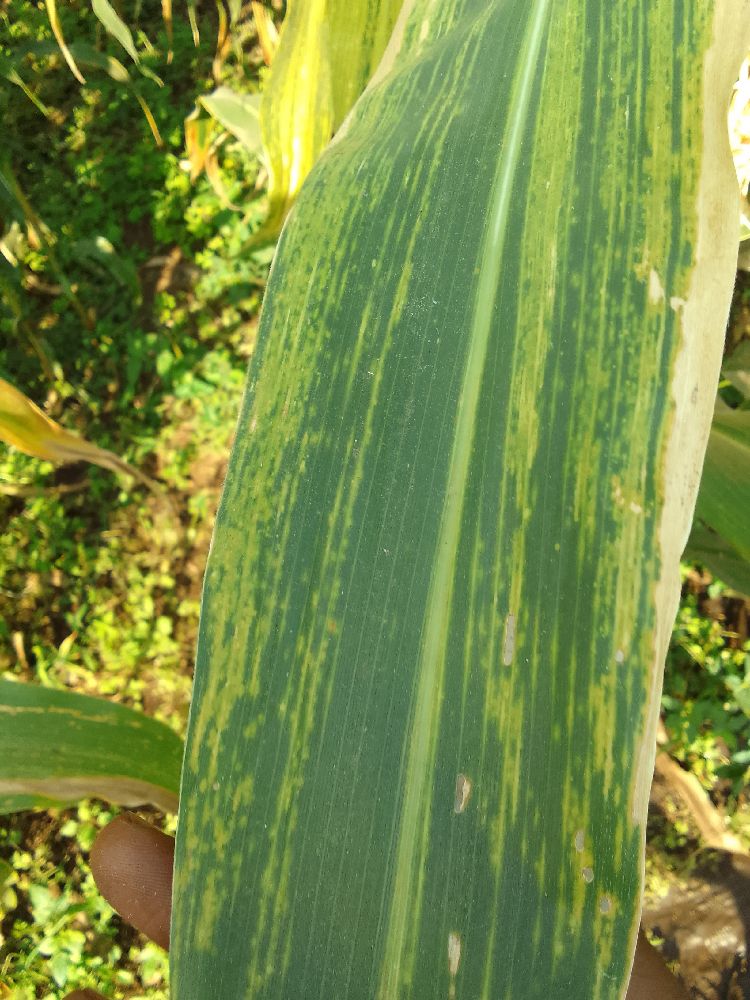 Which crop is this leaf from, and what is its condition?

maize, maize lethal necrosis
